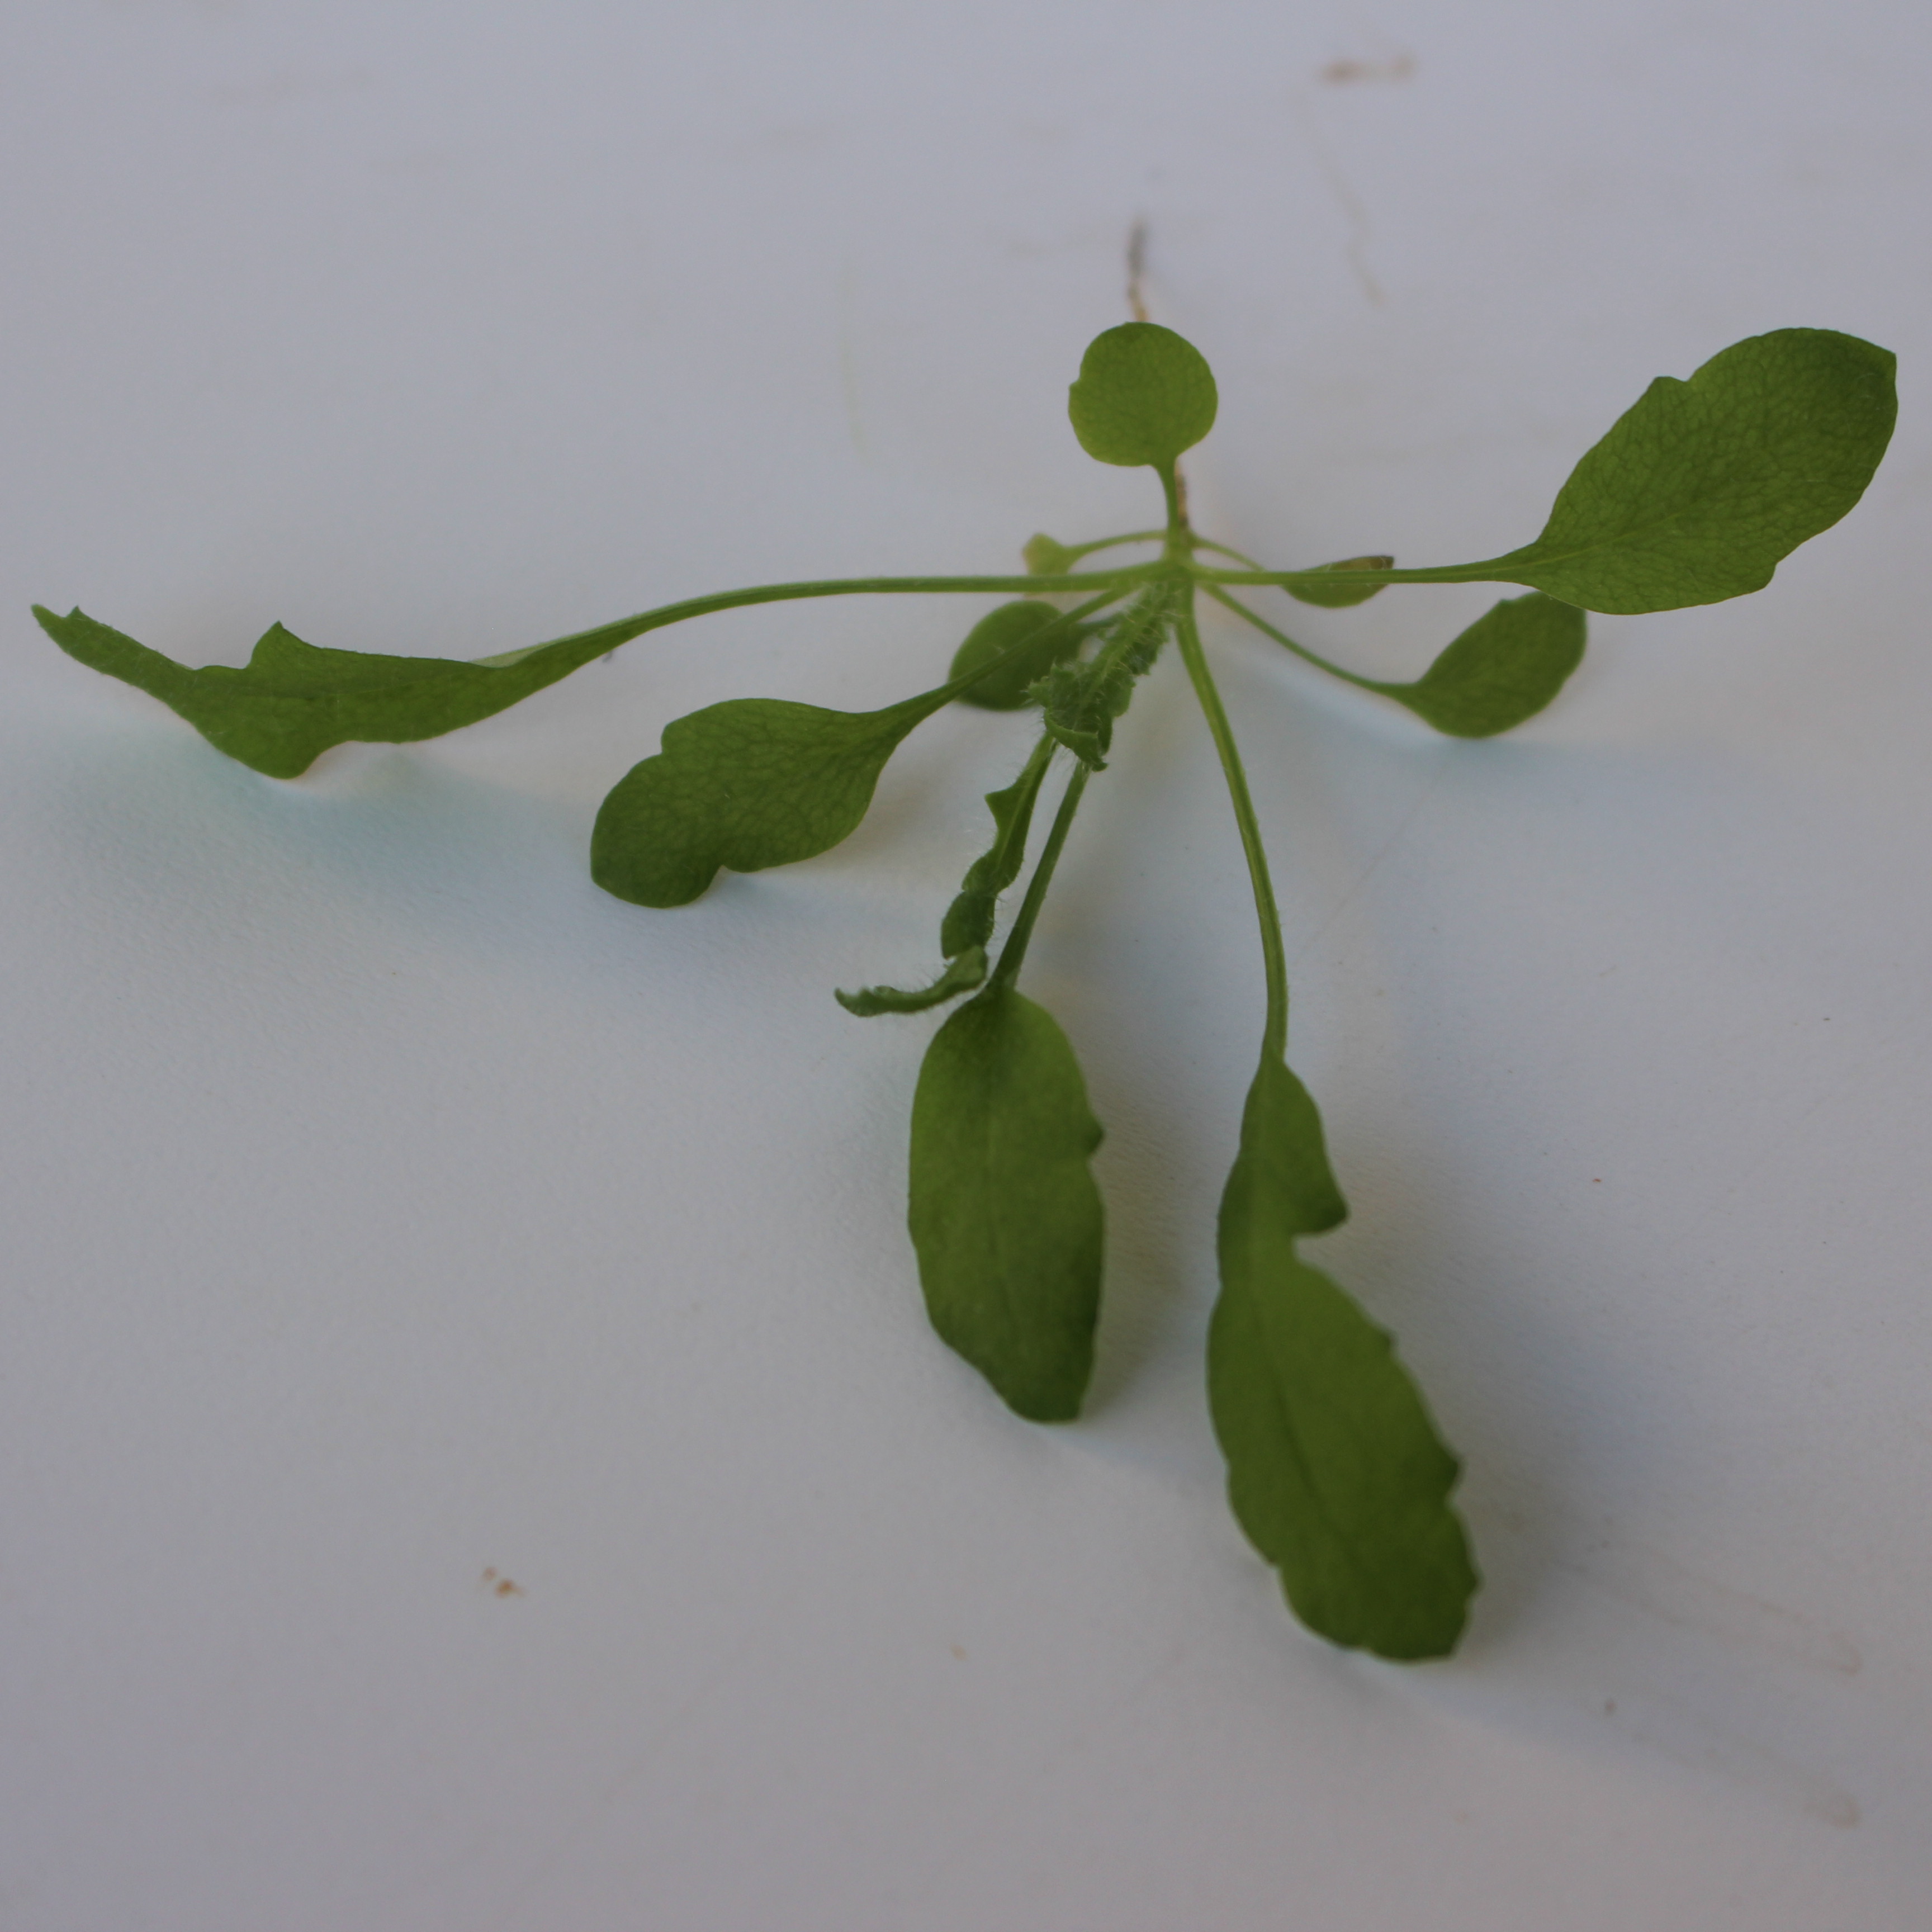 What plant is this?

Papaver rhoeas
